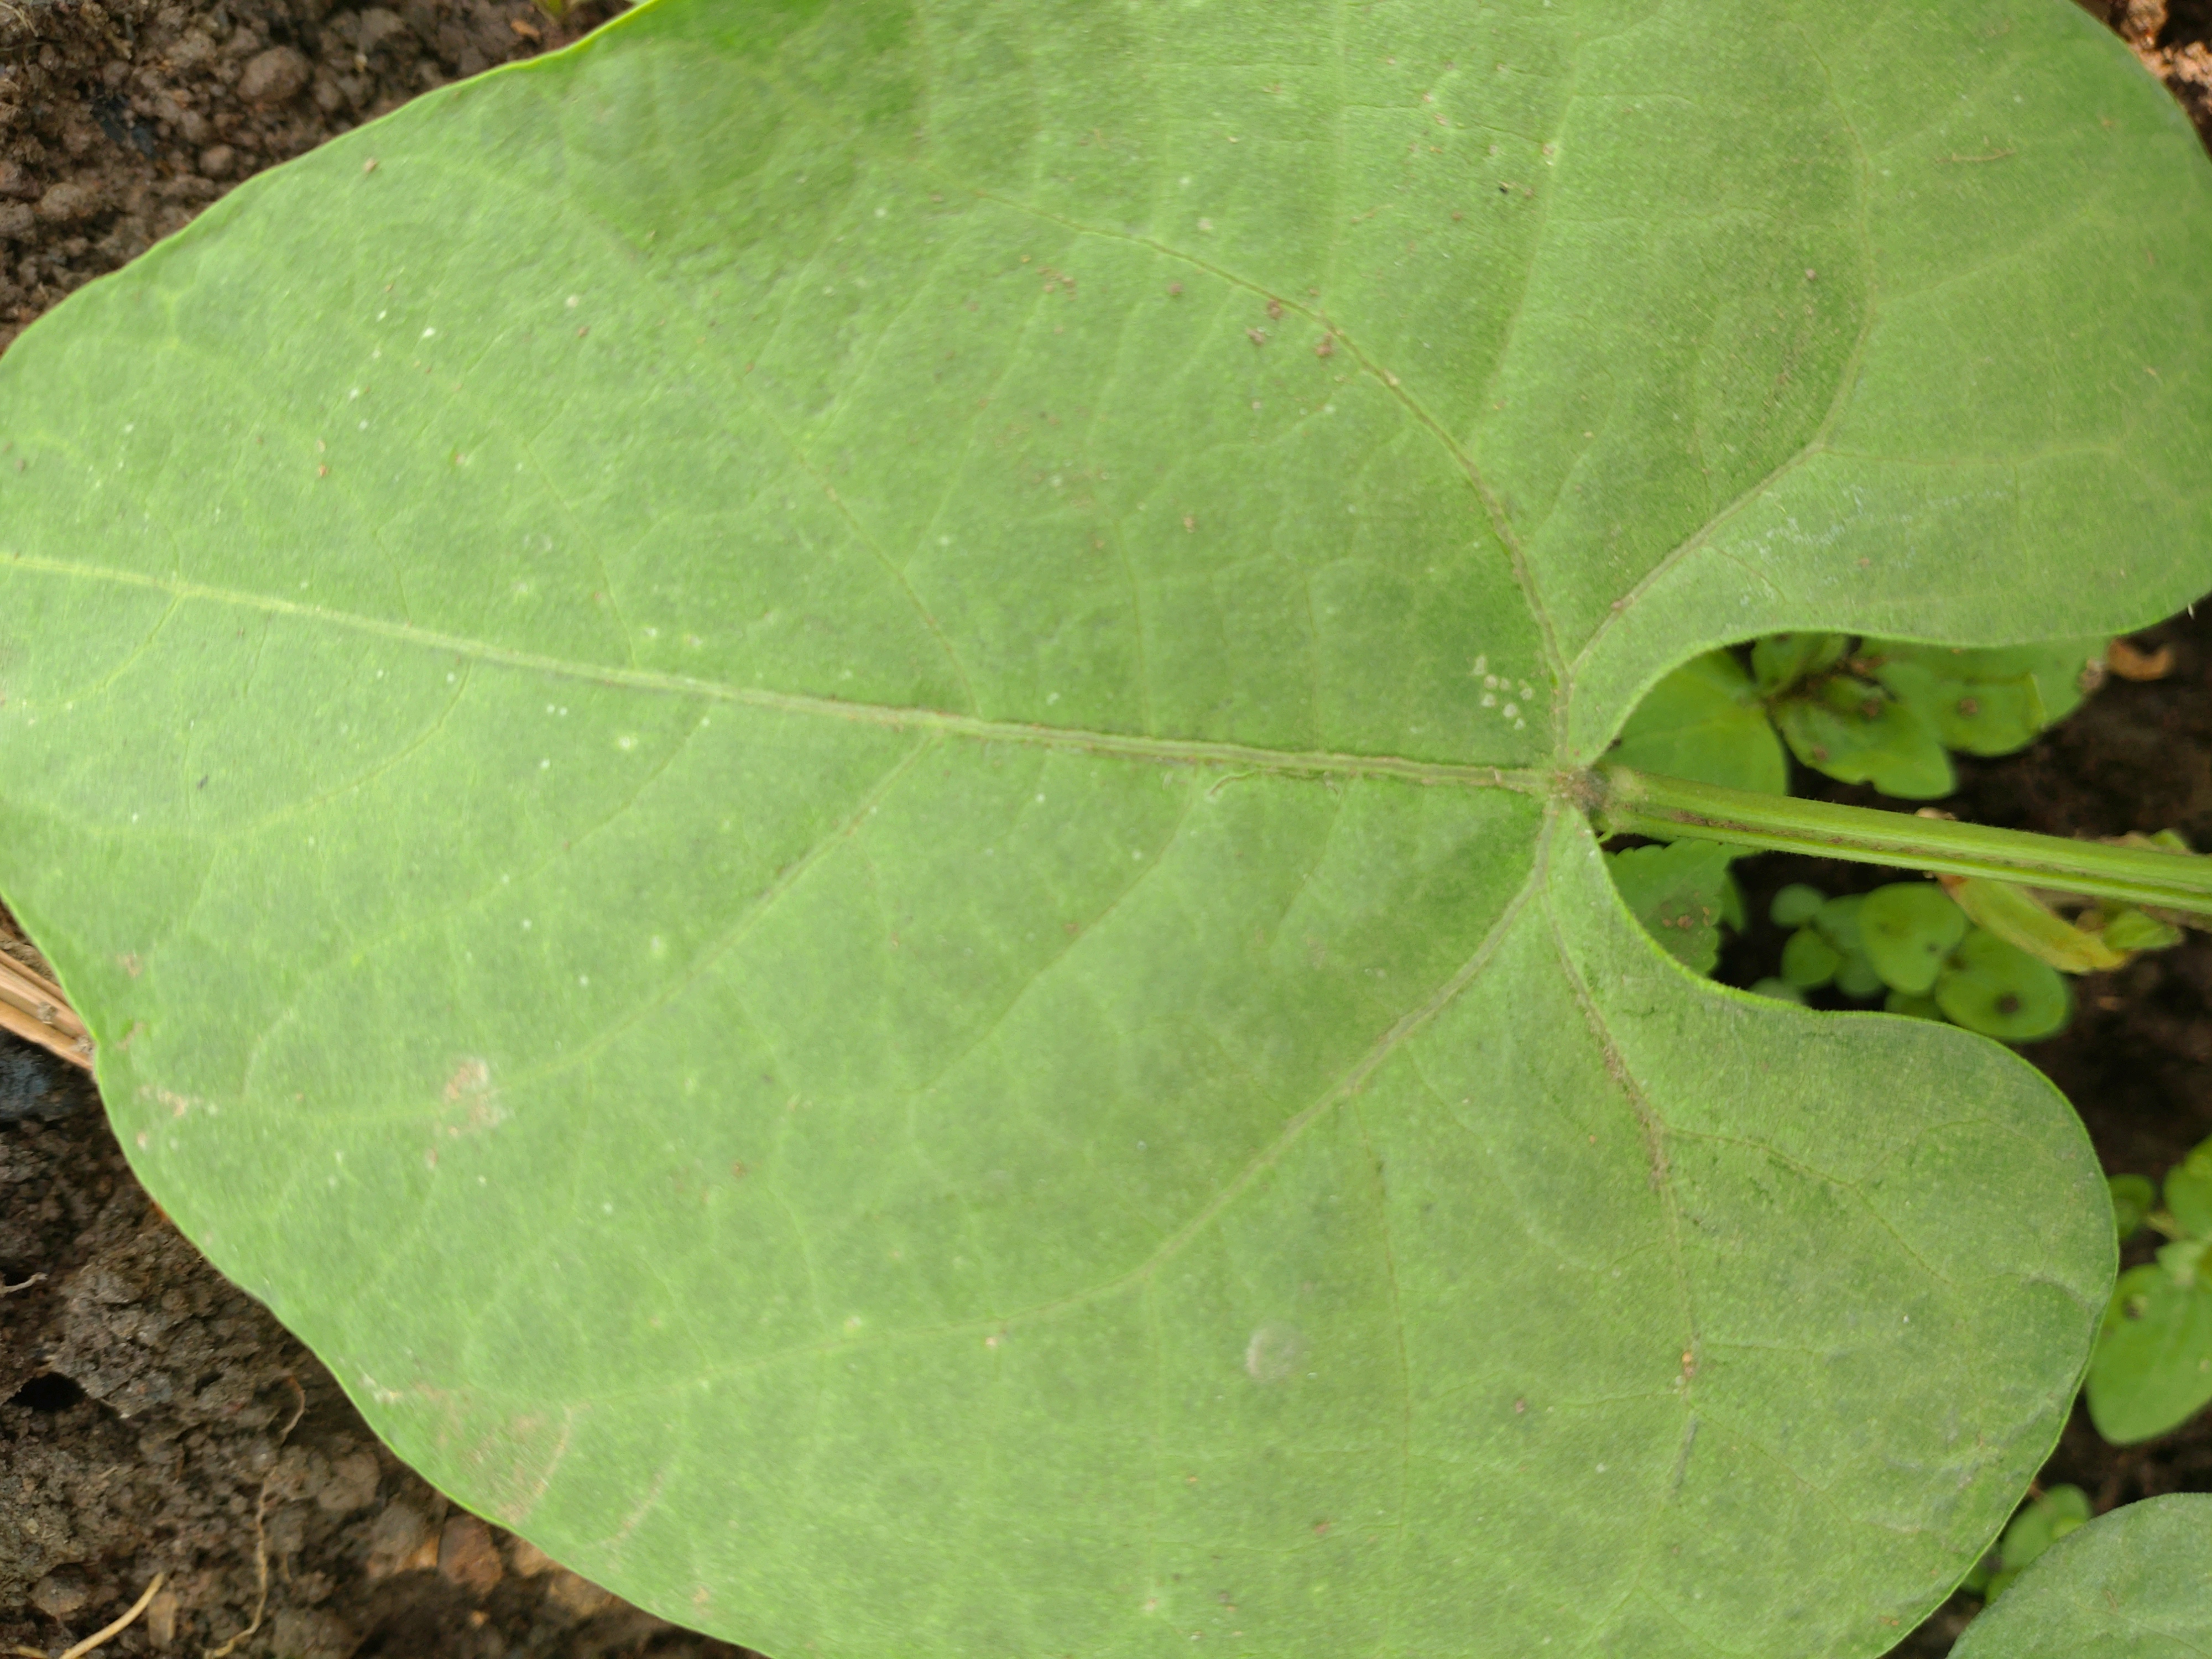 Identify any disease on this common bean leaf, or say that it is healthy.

healthy
